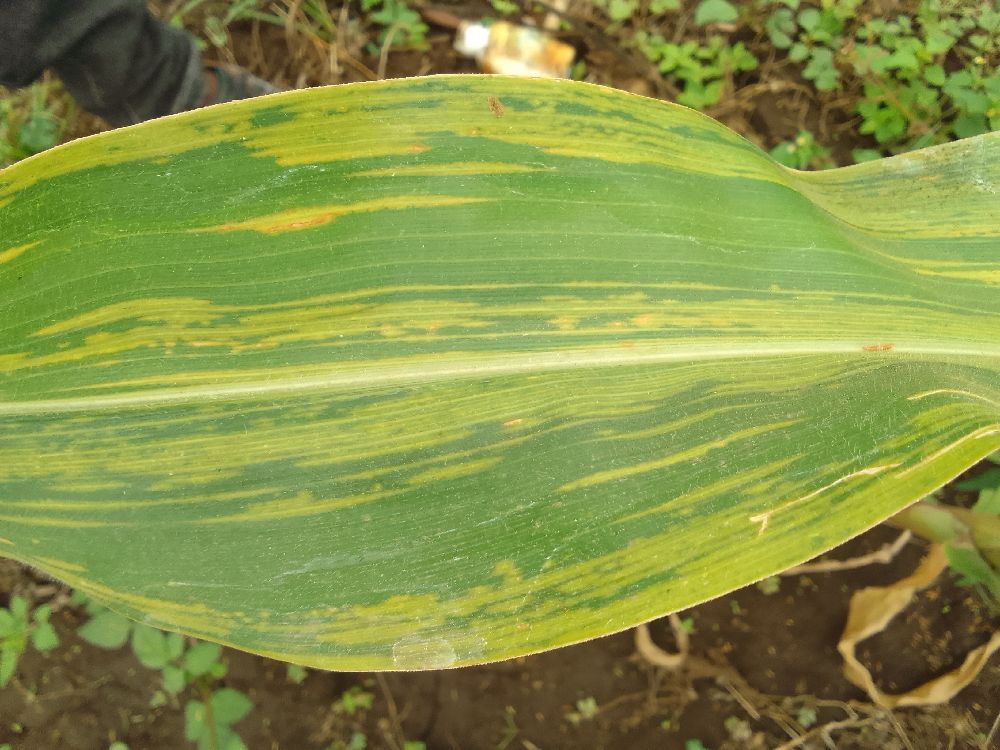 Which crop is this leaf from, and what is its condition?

maize, maize lethal necrosis
